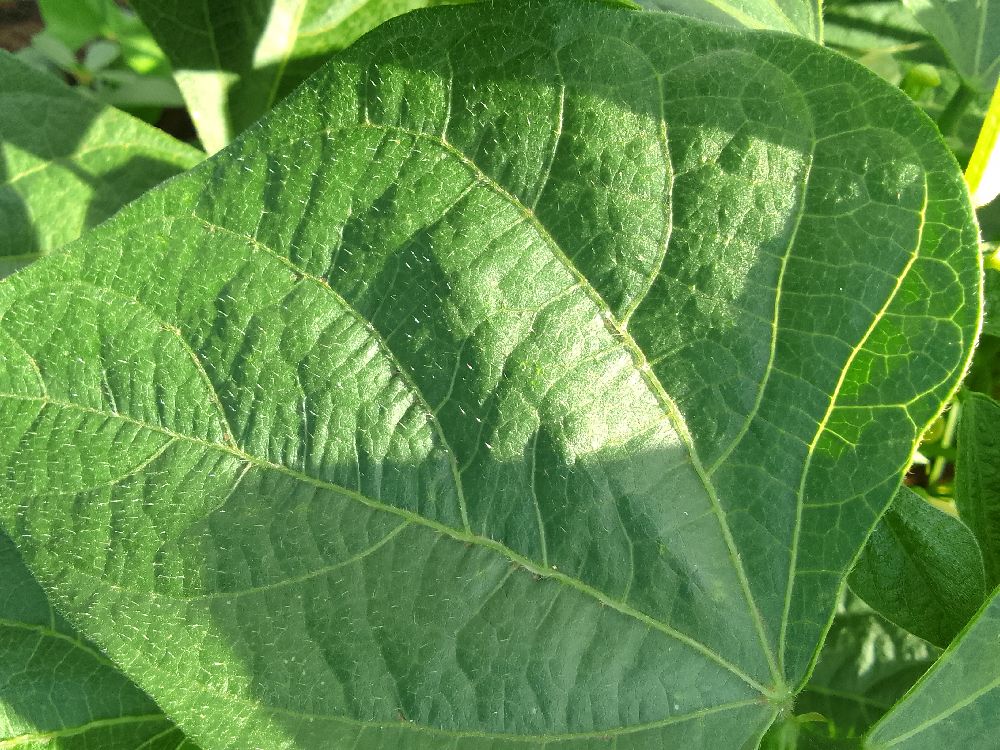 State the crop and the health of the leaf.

common bean, healthy
